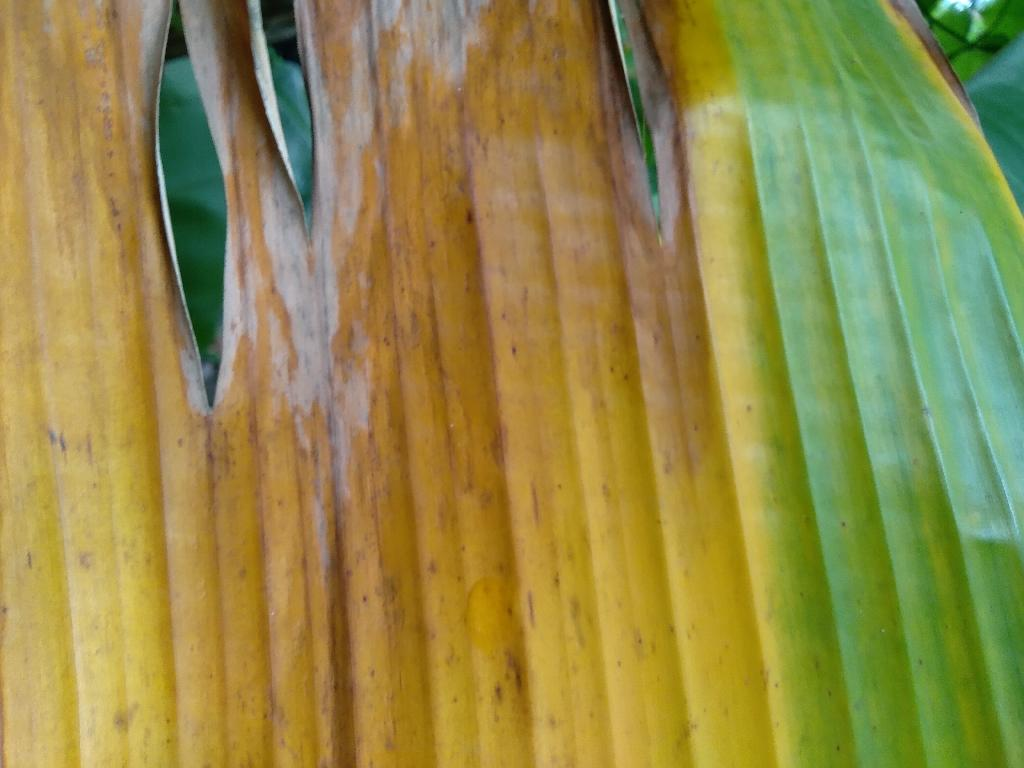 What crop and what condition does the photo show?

banana, fusarium wilt race 1
